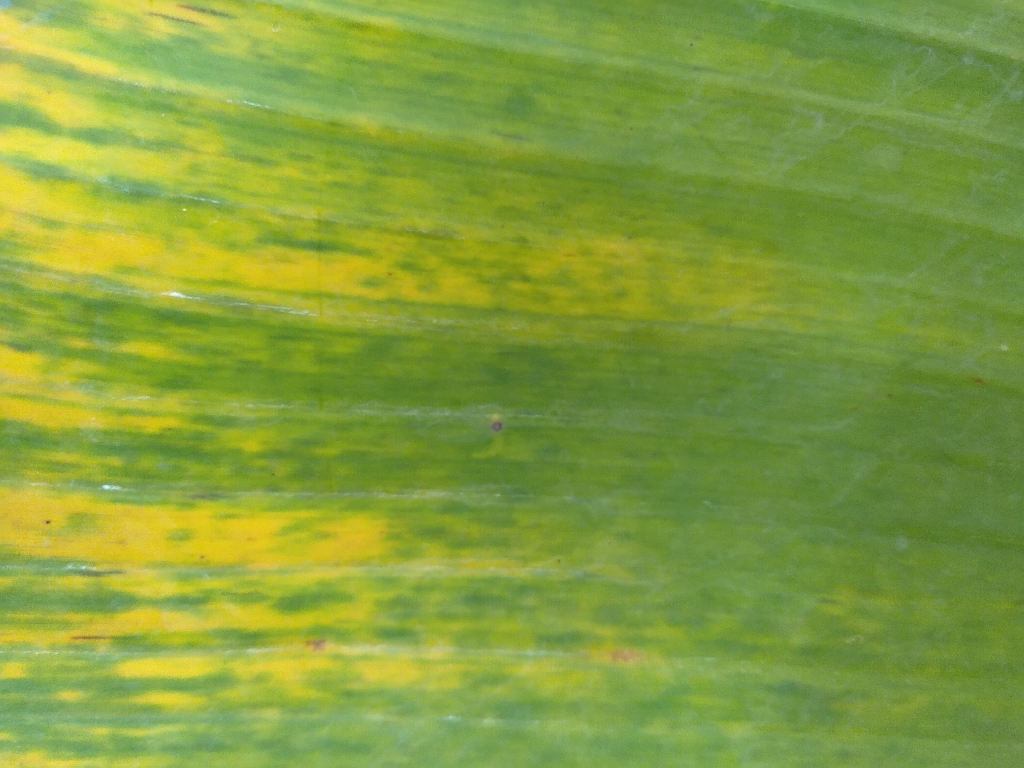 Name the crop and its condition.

banana, fusarium wilt race 1
